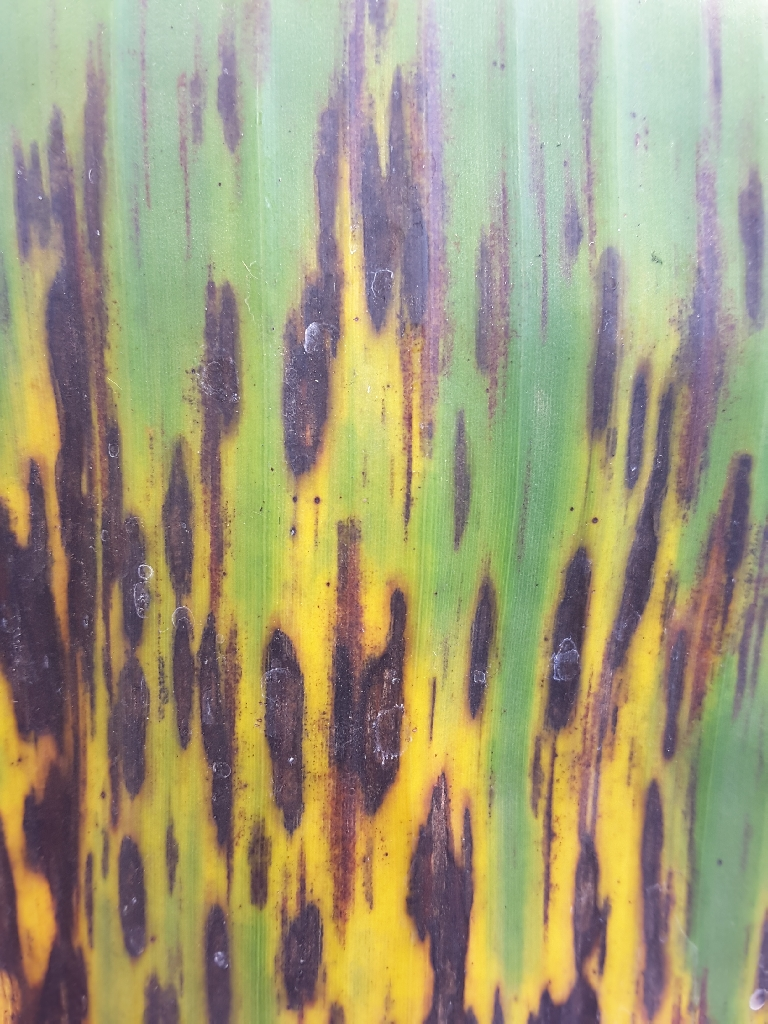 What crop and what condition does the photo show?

banana, black sigatoka
